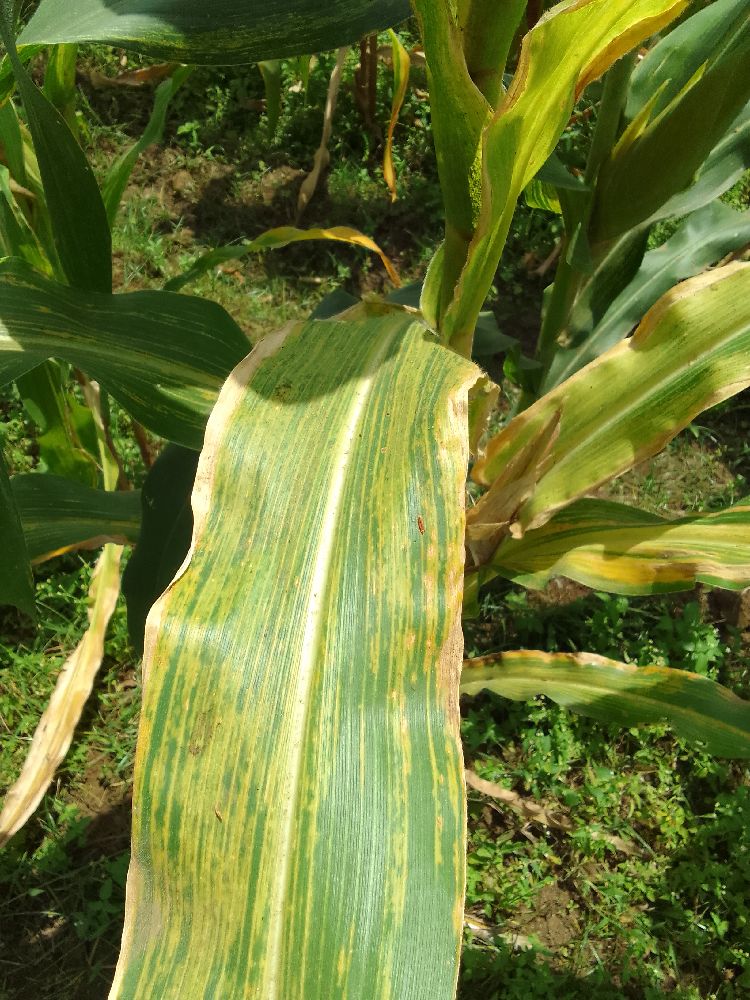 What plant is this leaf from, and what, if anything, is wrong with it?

maize, maize lethal necrosis
